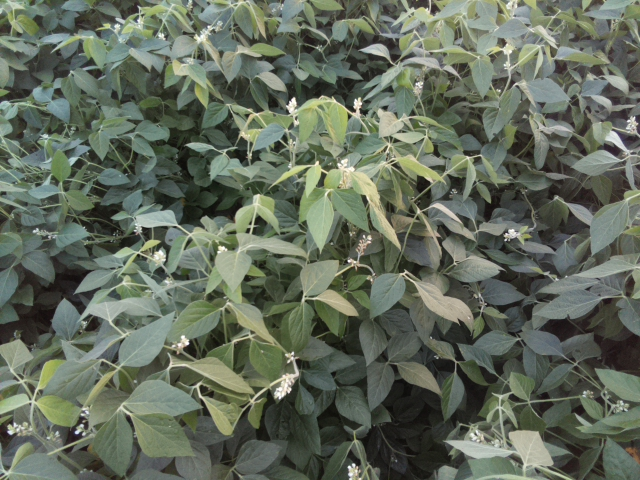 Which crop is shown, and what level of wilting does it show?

soybean, leaves with no wilting
